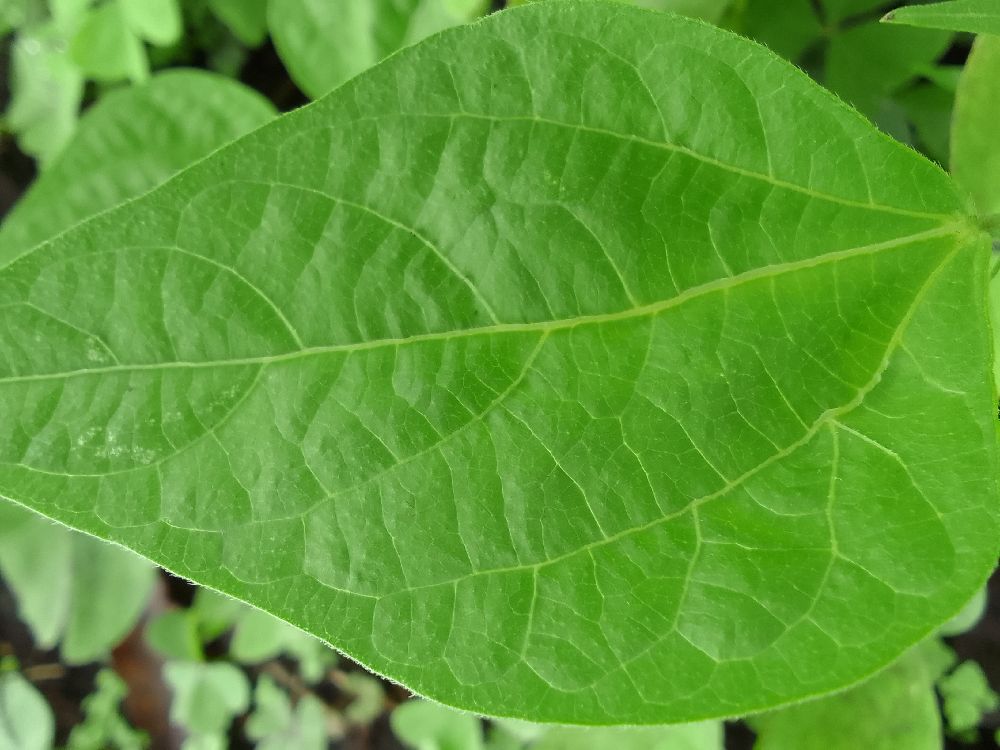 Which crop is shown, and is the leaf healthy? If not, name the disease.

common bean, healthy
